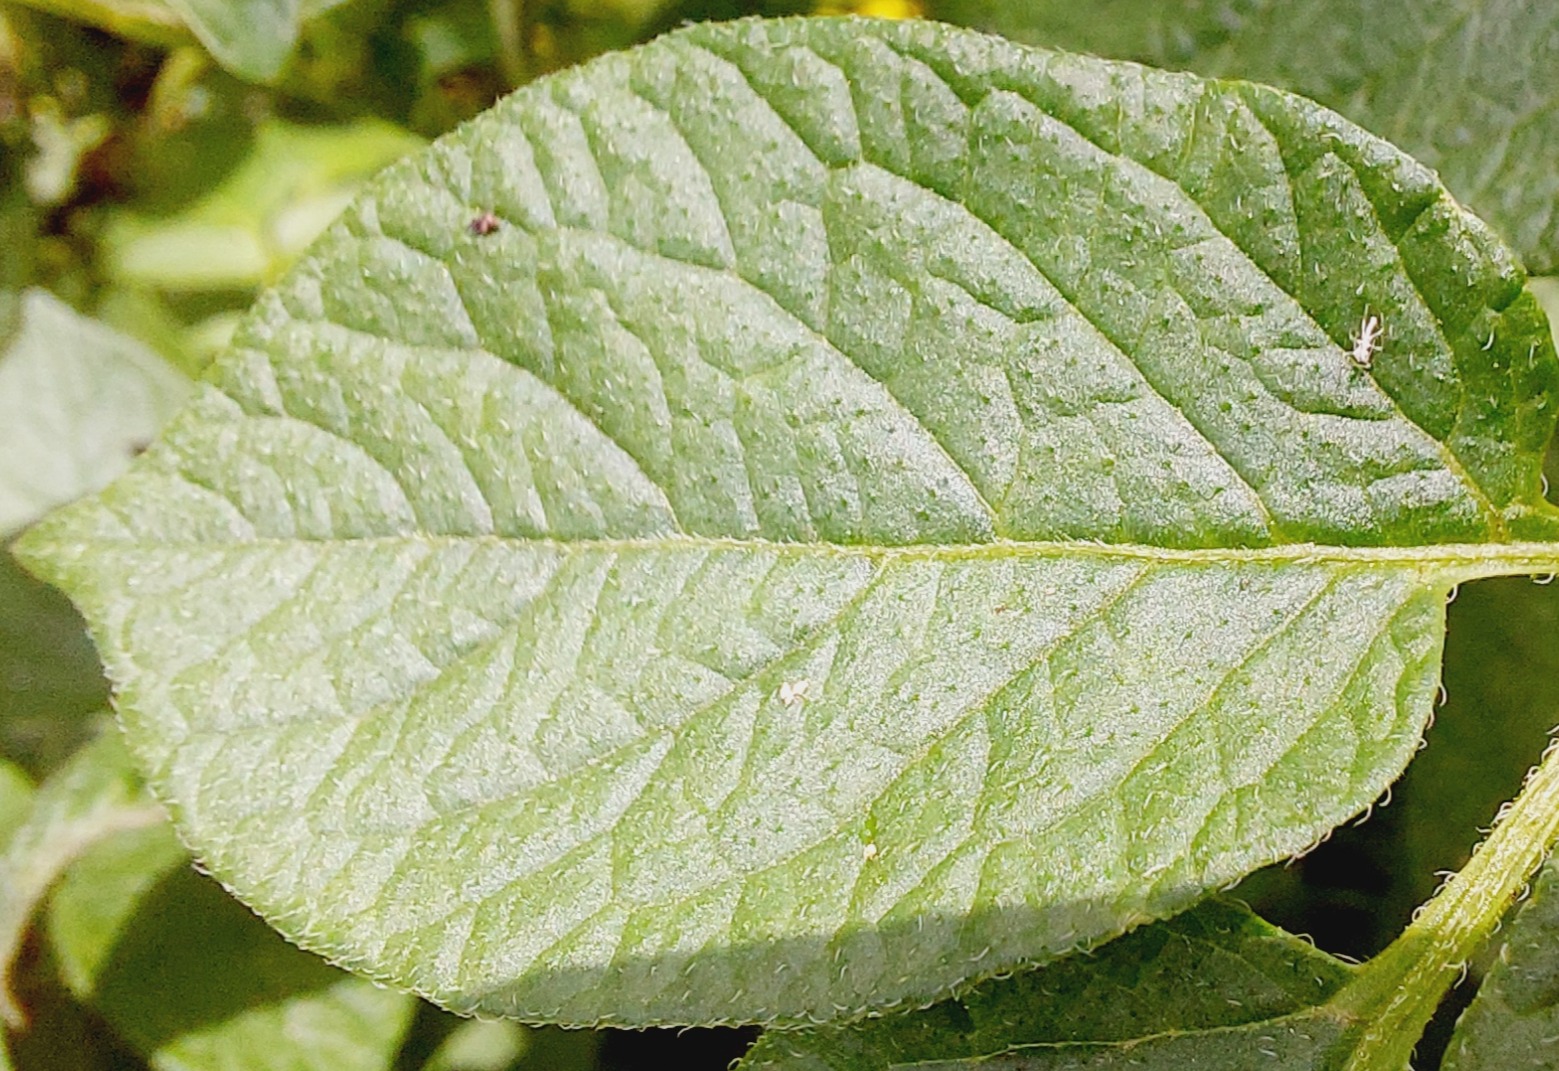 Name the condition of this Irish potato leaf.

healthy
